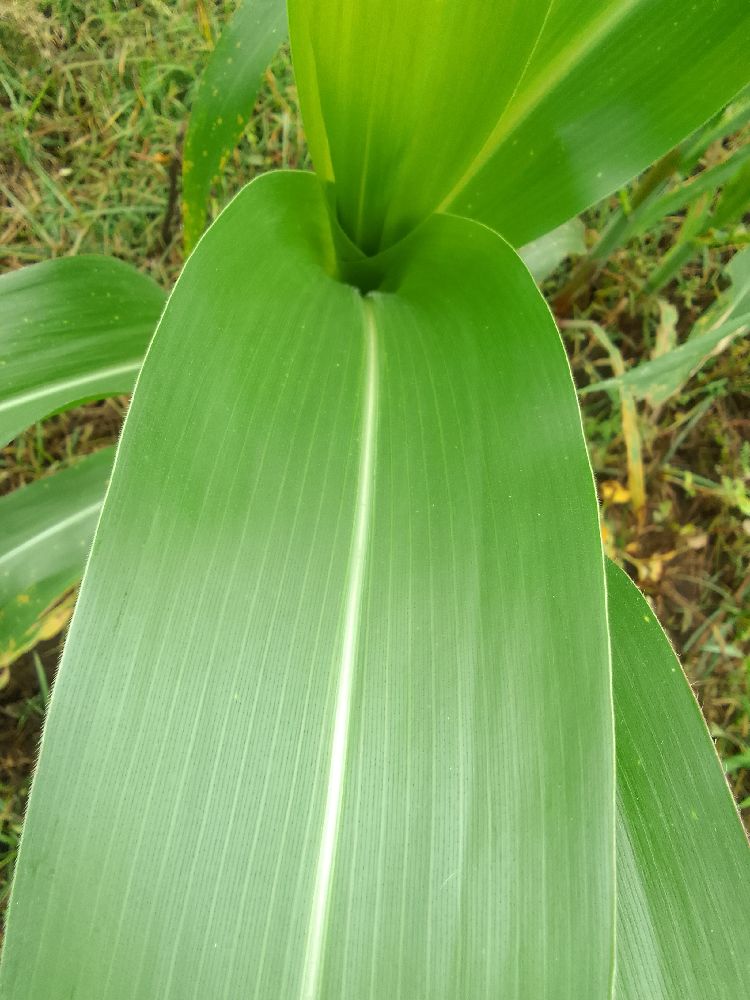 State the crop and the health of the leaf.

maize, healthy
